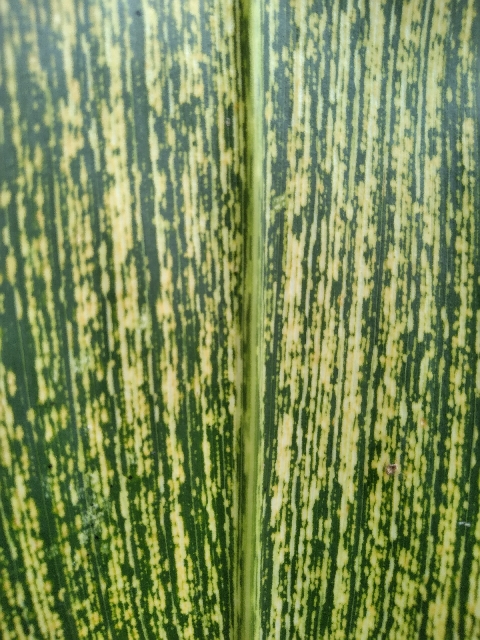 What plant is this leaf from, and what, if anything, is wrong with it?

maize, maize streak virus
